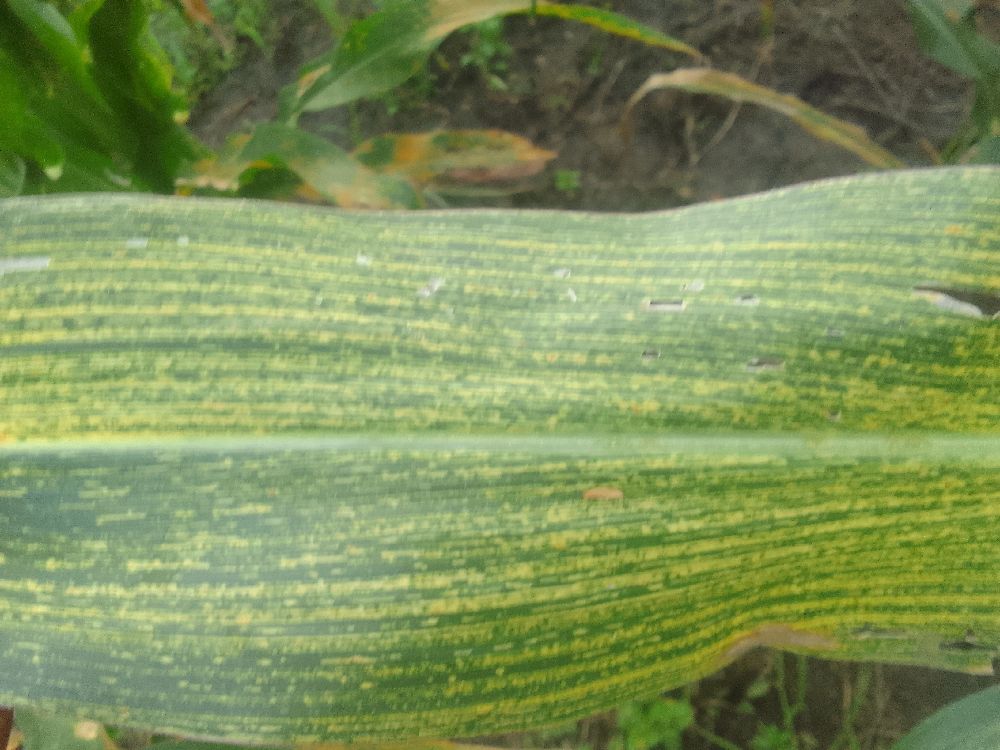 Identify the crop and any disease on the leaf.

maize, maize streak virus
